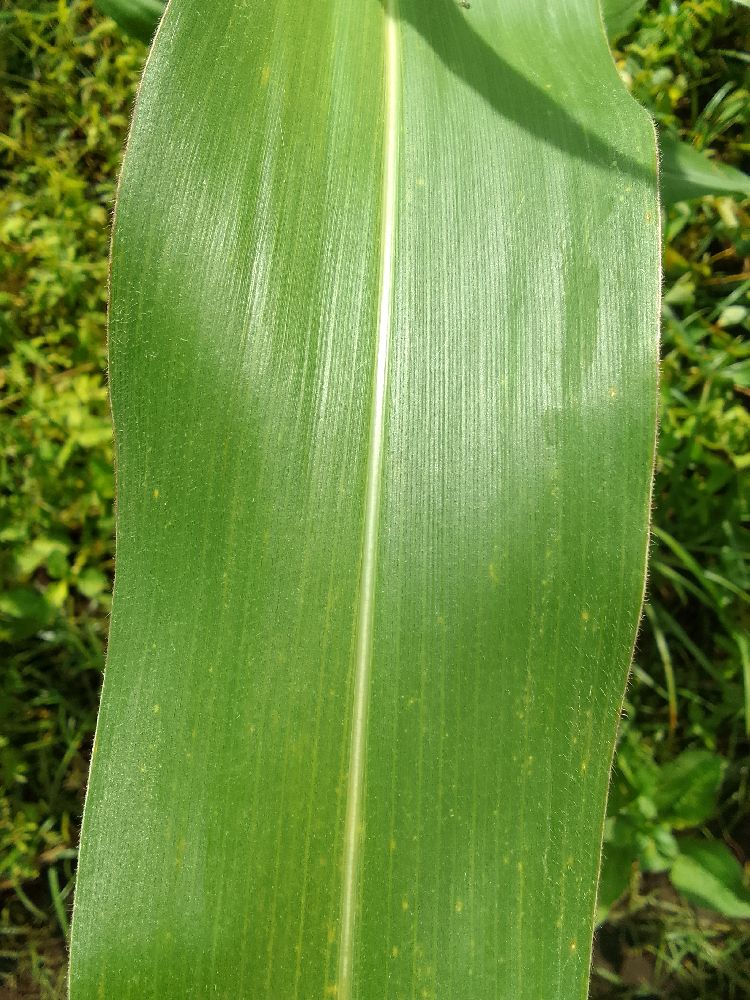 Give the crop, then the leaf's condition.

maize, healthy
